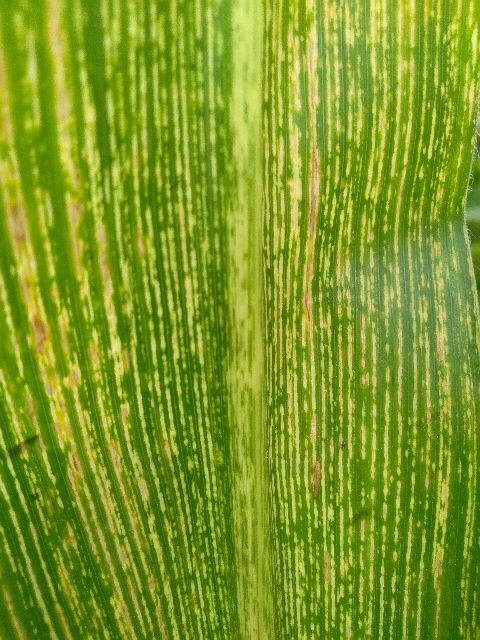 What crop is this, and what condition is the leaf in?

maize, maize streak virus
